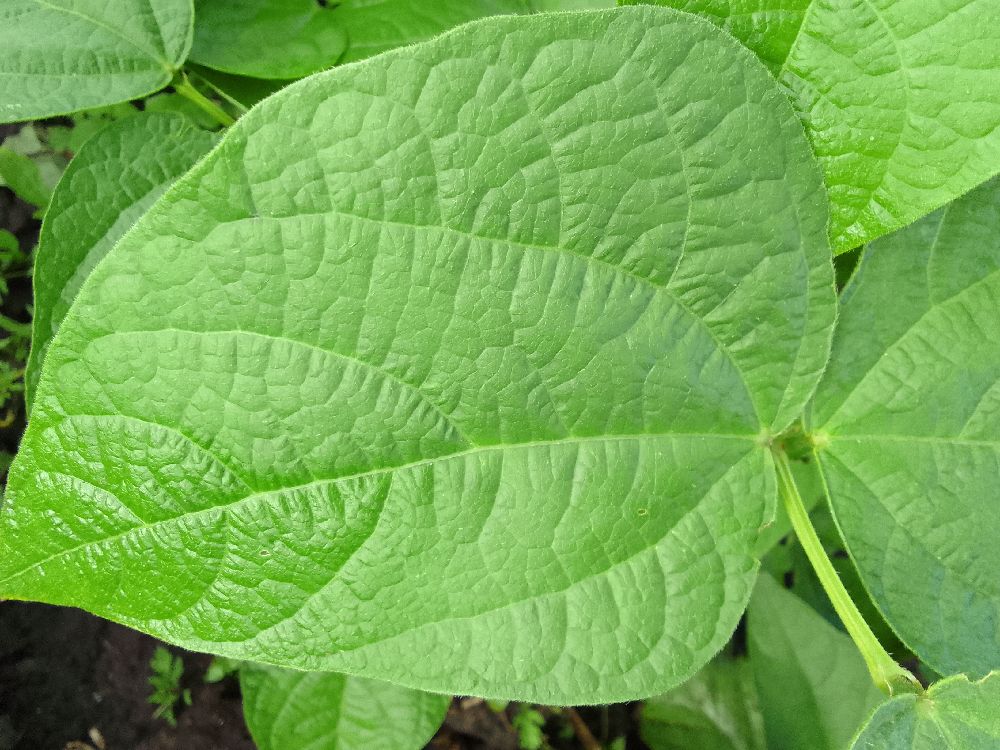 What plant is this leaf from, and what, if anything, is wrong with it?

common bean, healthy
